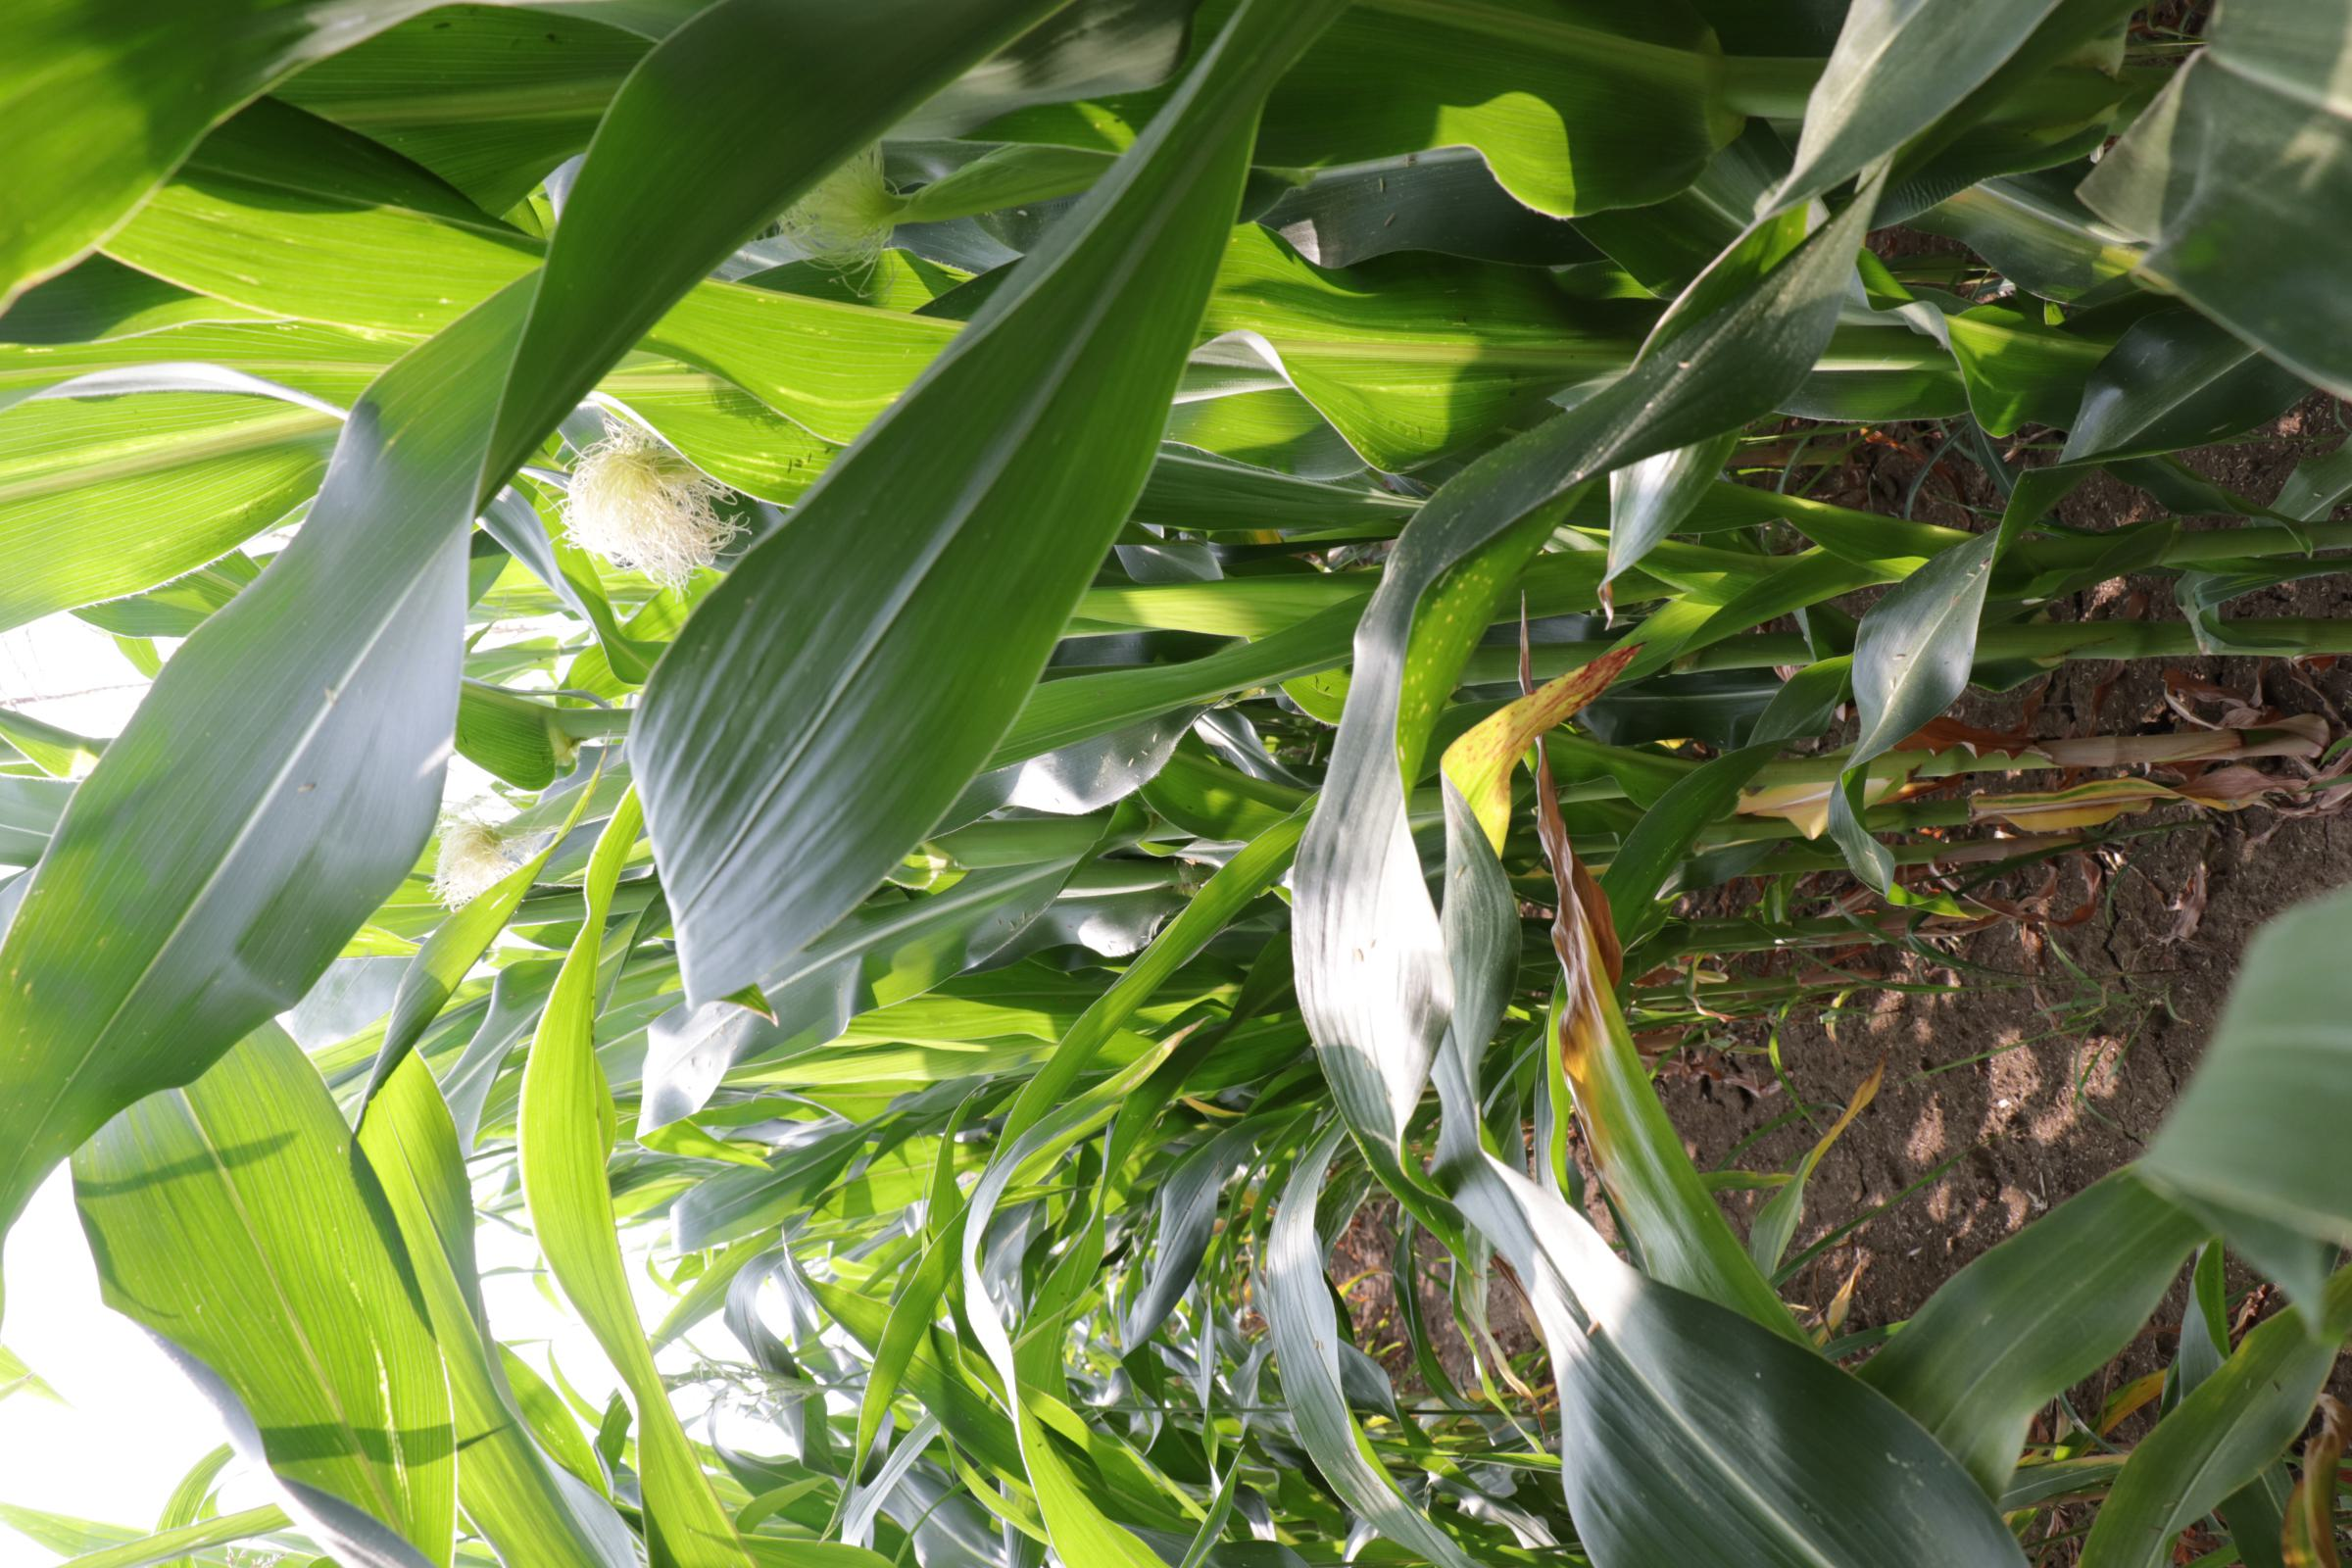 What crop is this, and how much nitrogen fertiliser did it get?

maize, full nitrogen fertilisation
